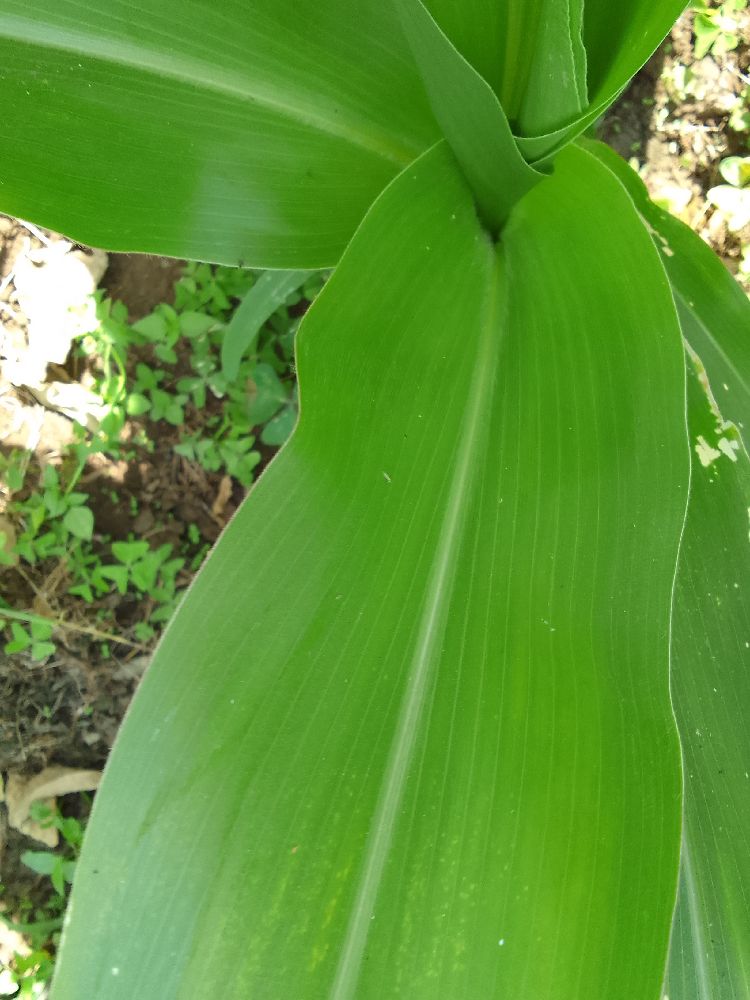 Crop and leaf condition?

maize, healthy
